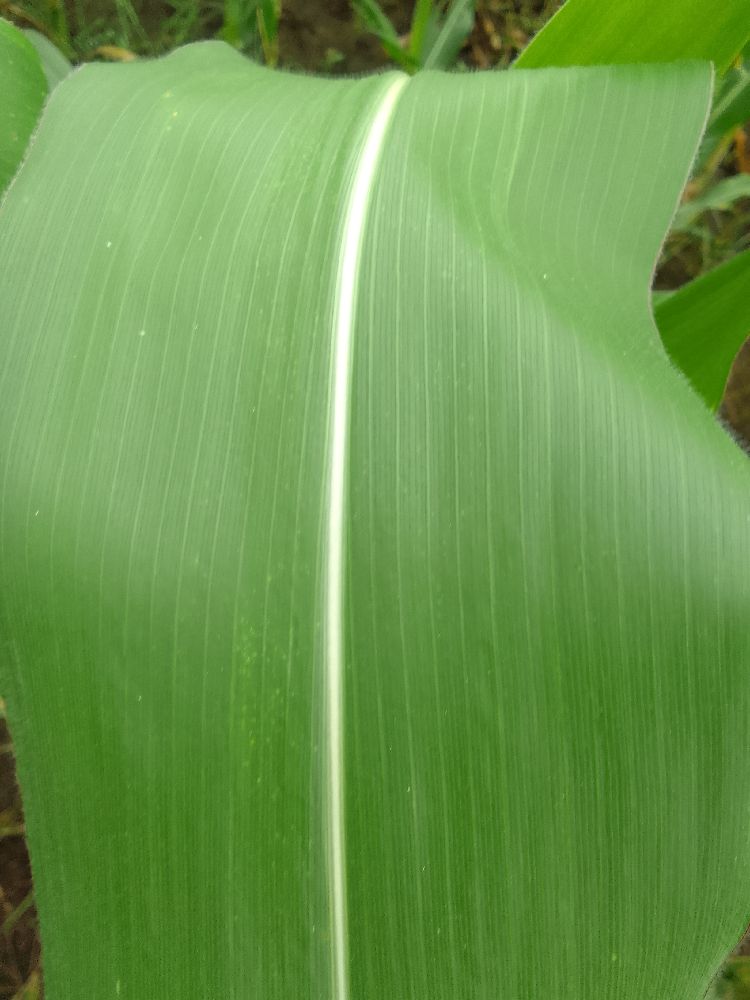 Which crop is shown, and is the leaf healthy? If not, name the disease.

maize, healthy
